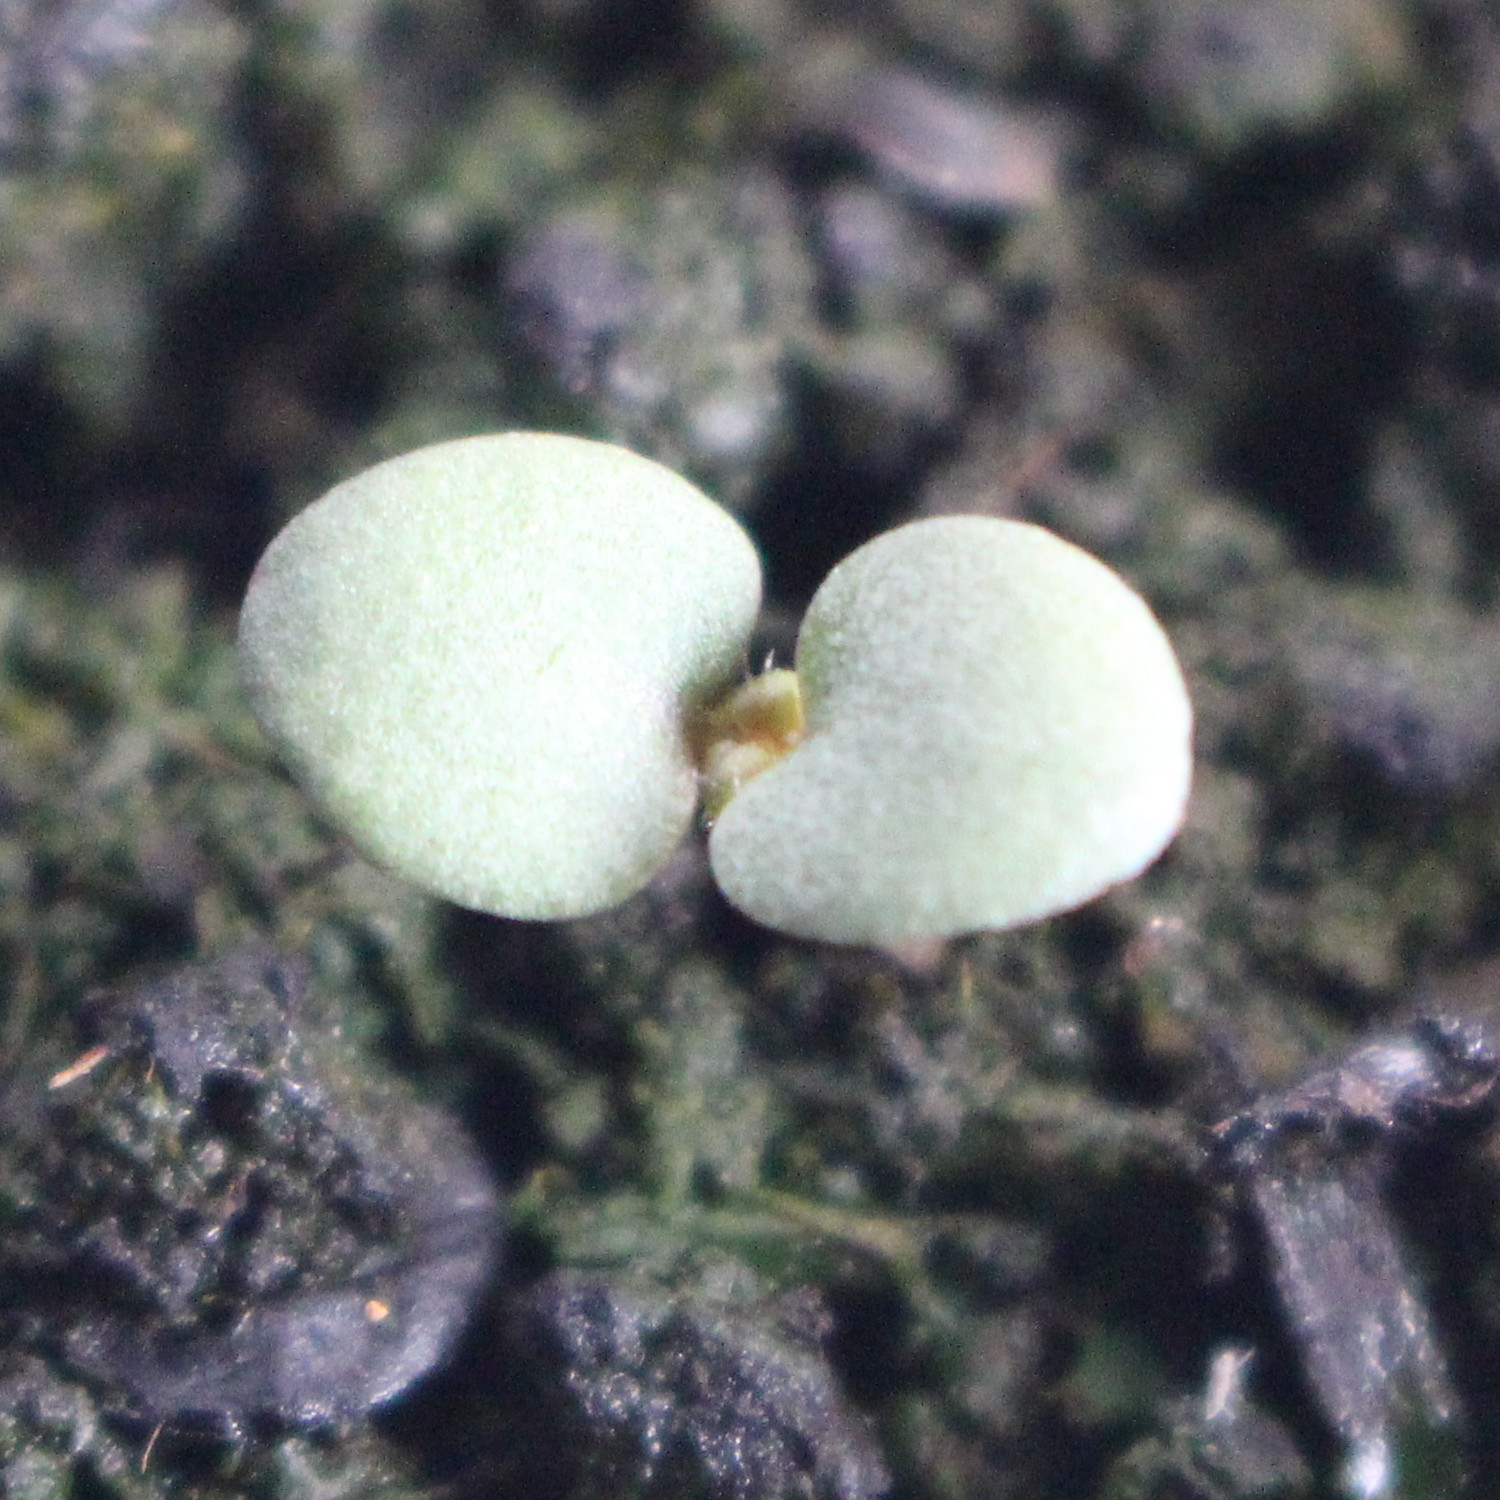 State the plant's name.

Veronica persica
